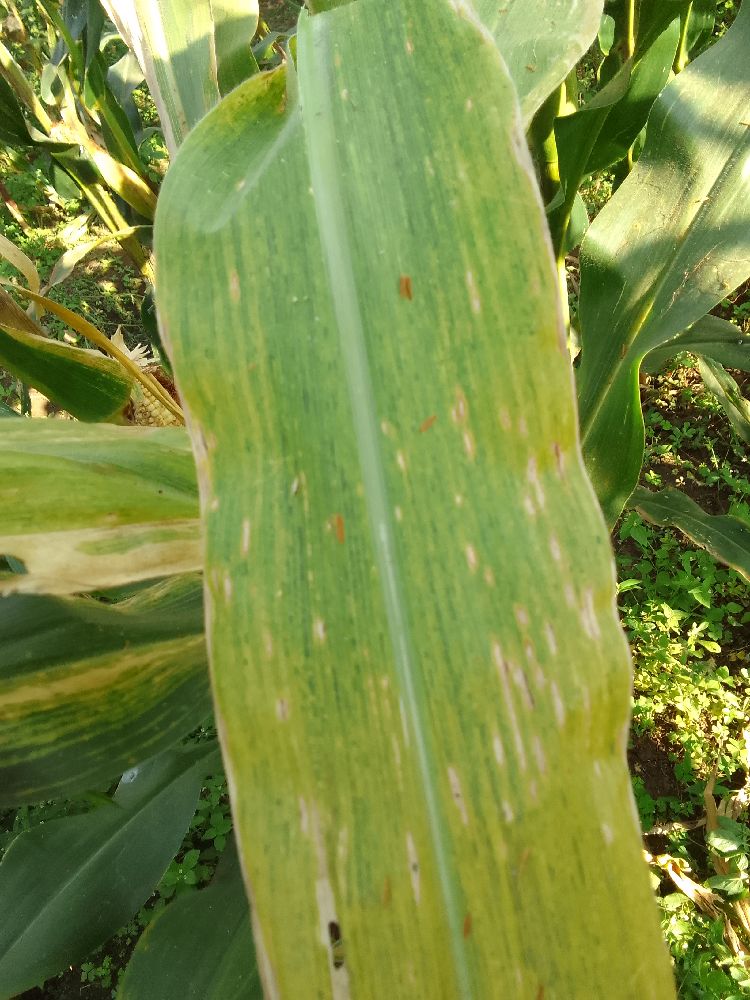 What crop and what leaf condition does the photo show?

maize, maize lethal necrosis
